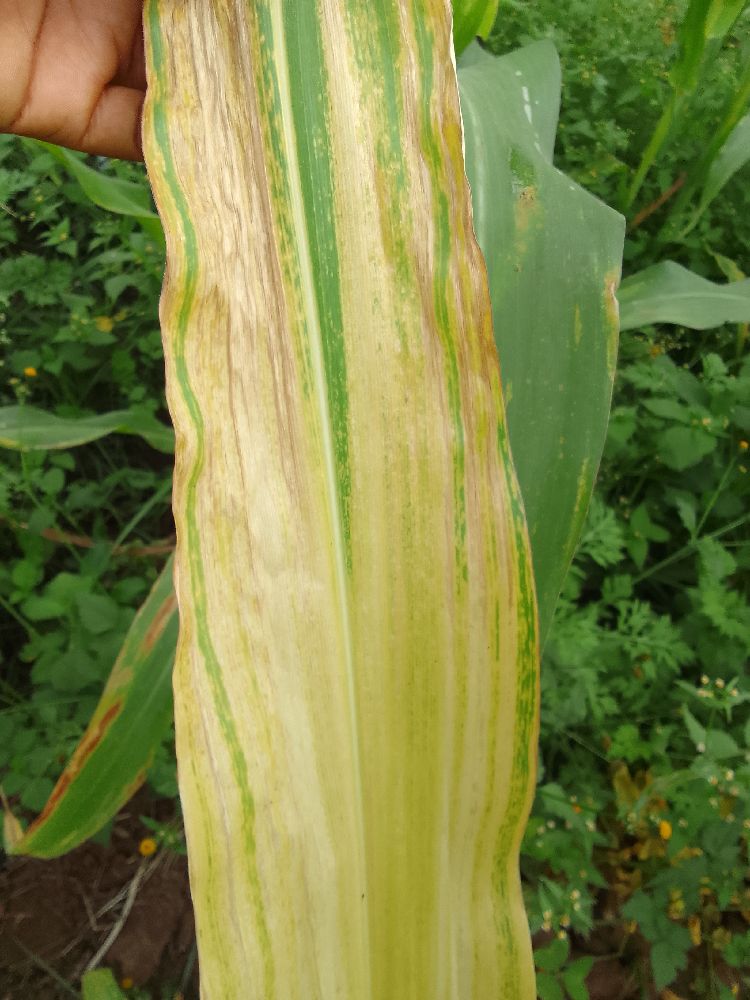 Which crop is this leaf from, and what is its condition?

maize, maize lethal necrosis
